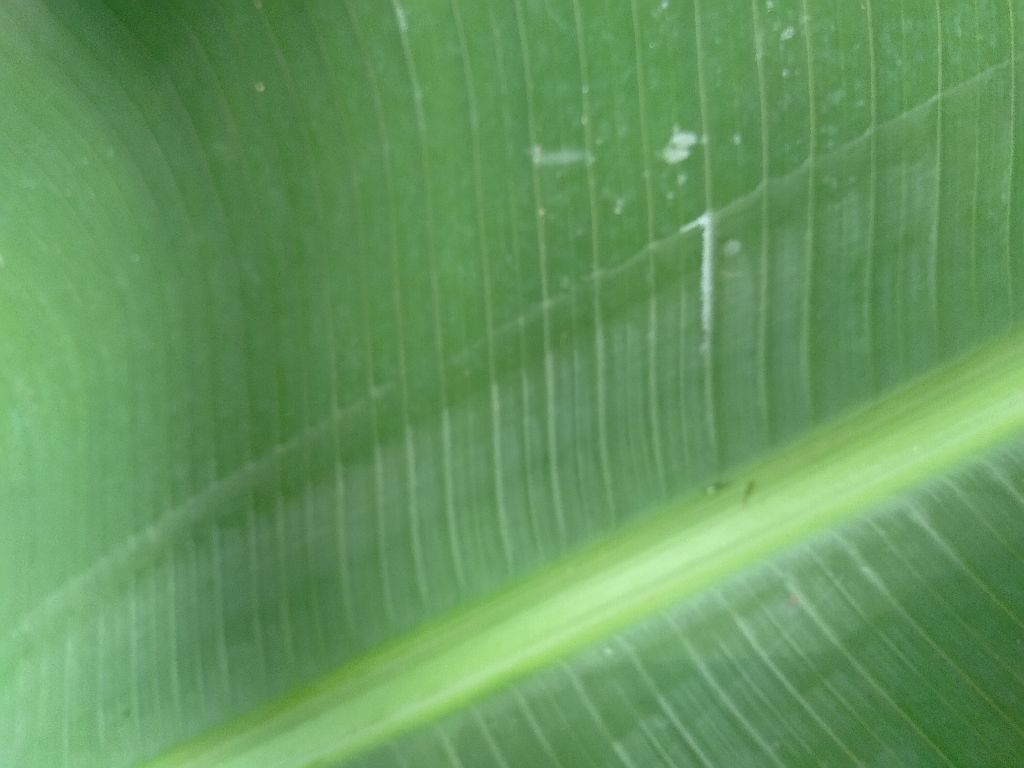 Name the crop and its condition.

banana, healthy
